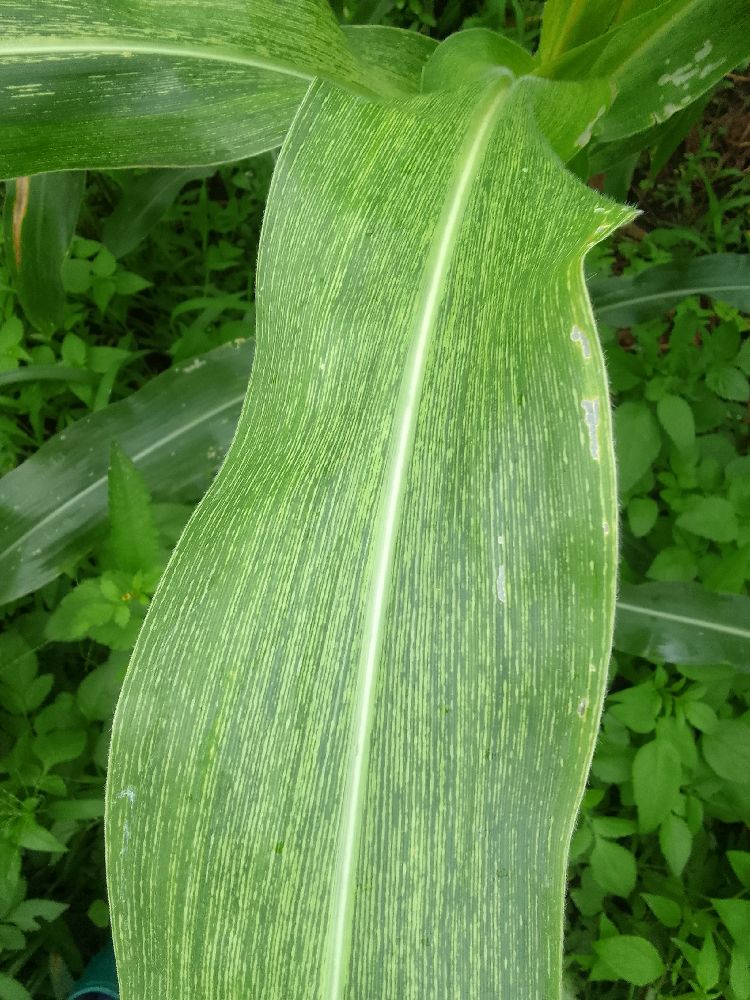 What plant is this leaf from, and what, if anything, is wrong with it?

maize, maize streak virus
